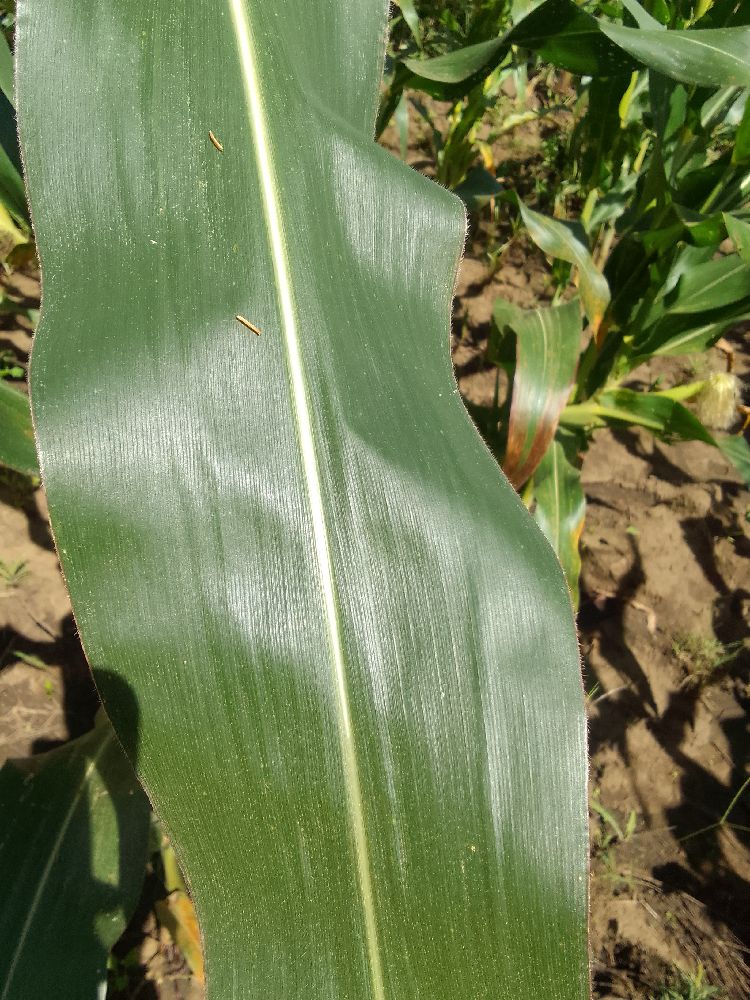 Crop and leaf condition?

maize, healthy
